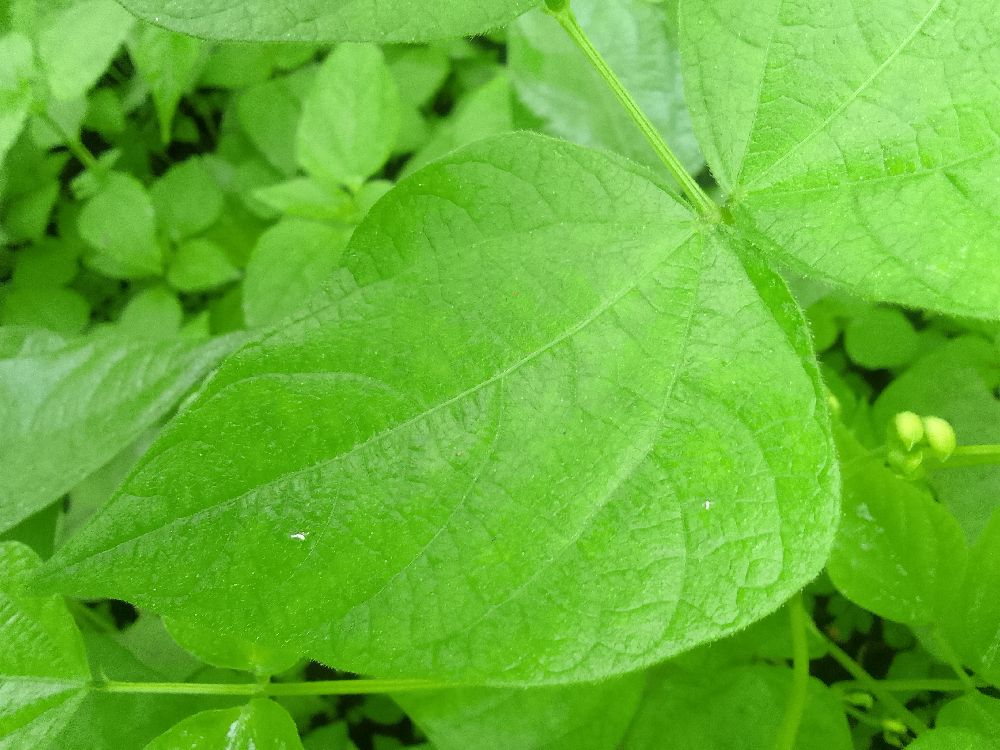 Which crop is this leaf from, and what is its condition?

common bean, healthy
